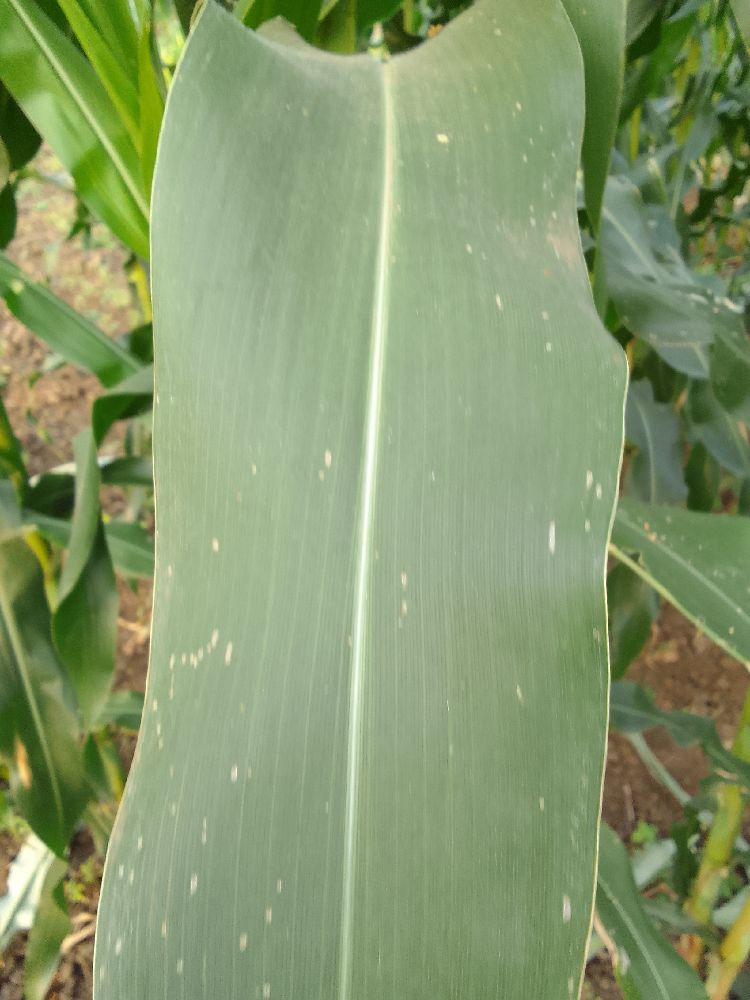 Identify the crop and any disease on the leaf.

maize, healthy
